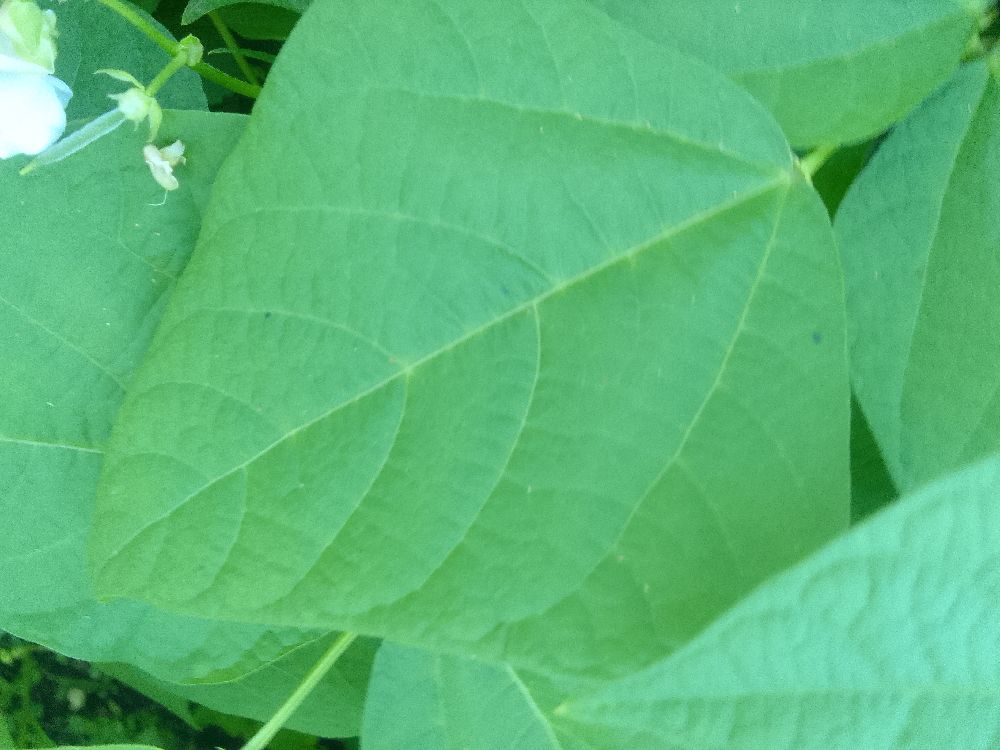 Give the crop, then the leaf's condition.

common bean, healthy
